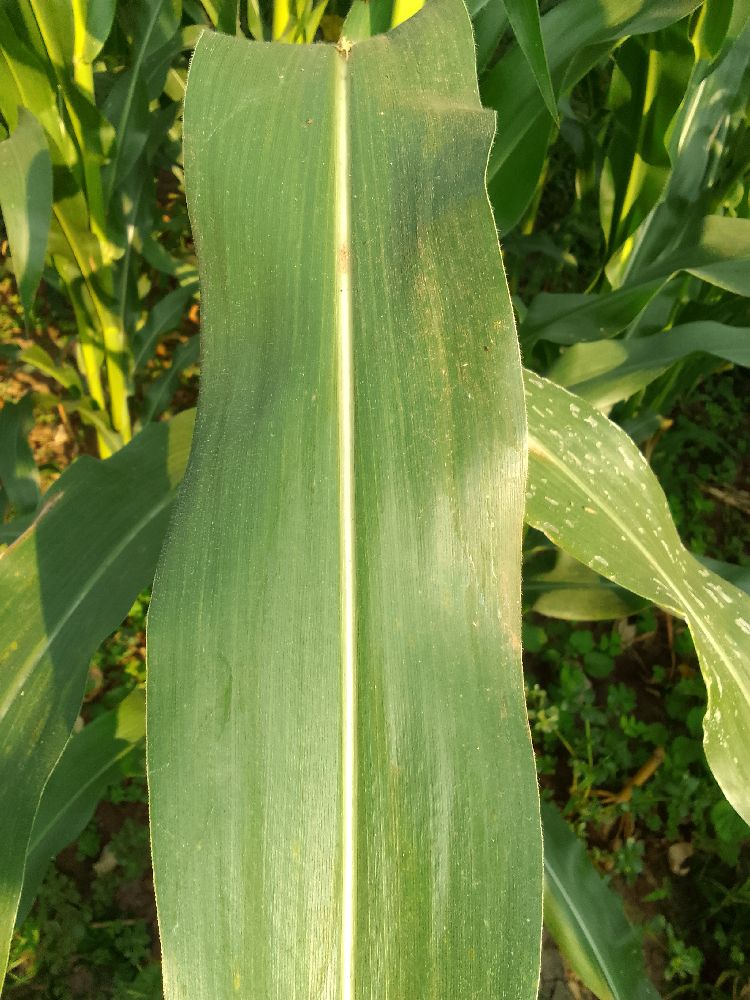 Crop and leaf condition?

maize, healthy
